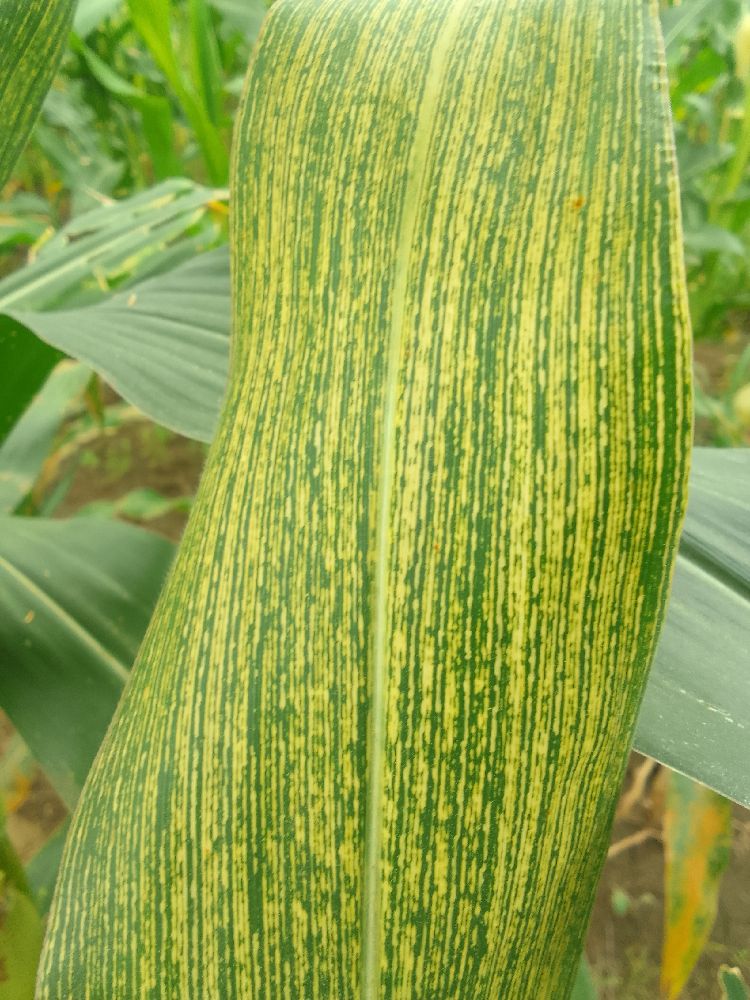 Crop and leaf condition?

maize, maize streak virus
